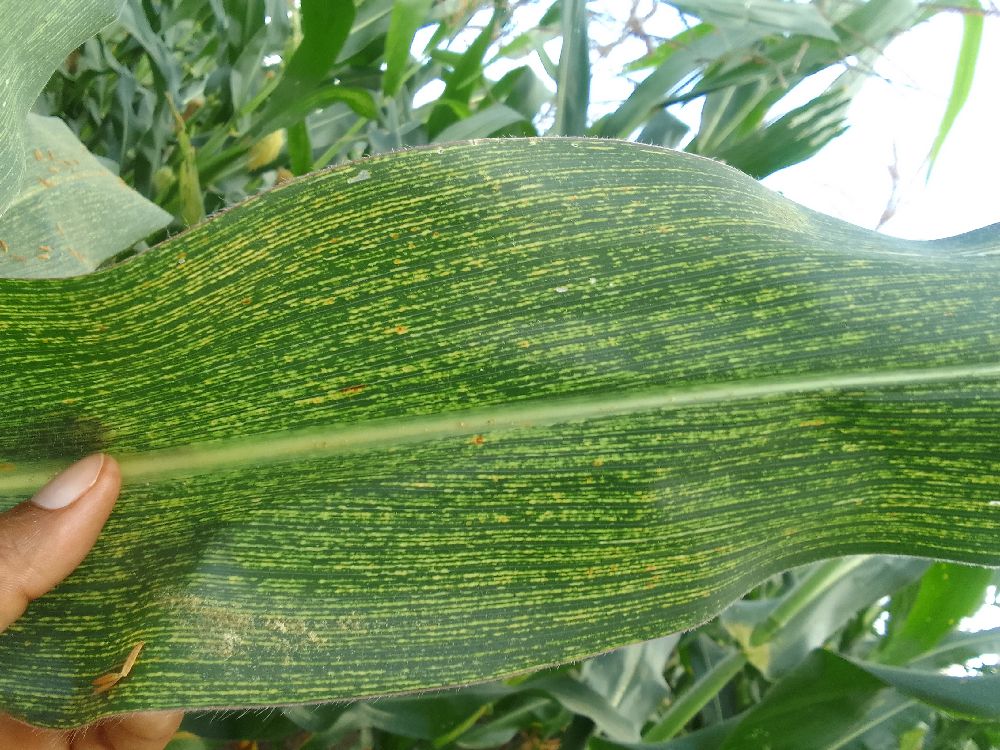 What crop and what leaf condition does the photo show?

maize, maize streak virus
